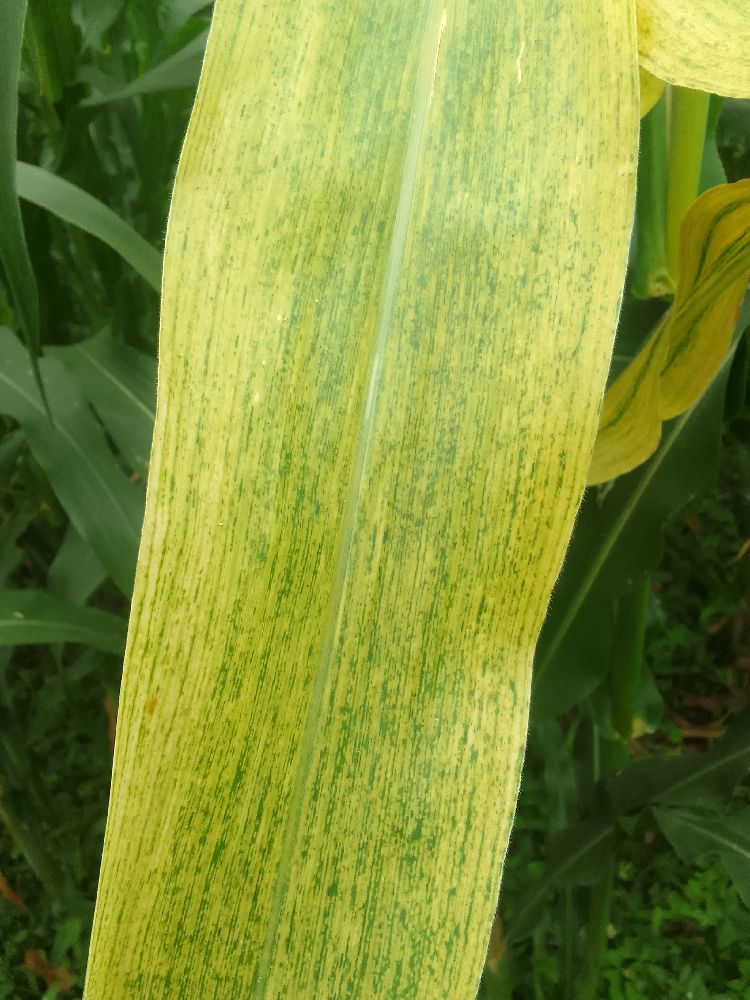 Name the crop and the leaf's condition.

maize, maize lethal necrosis
